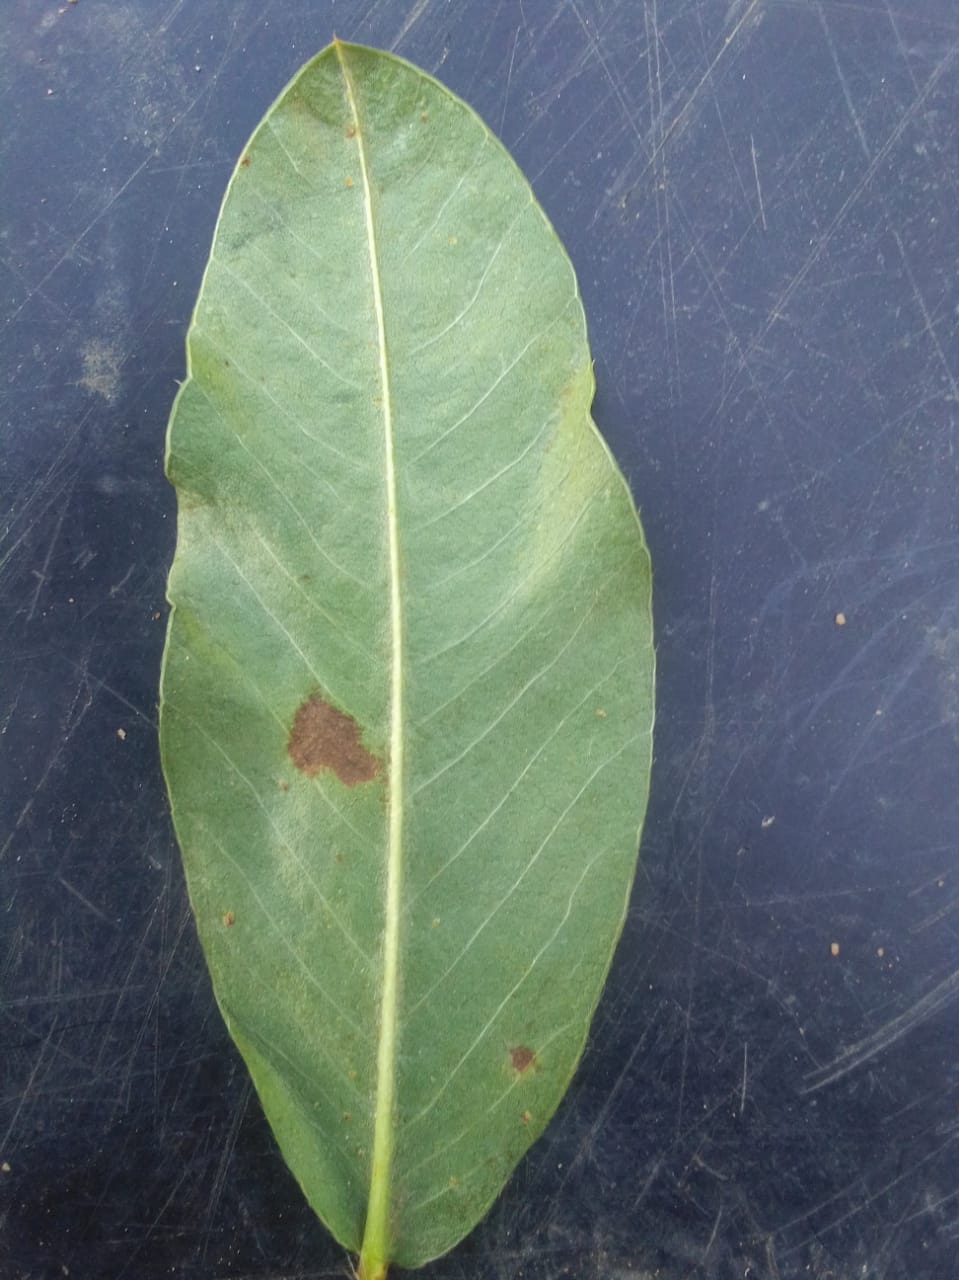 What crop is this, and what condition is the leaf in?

peanut, nothapassalora personata
